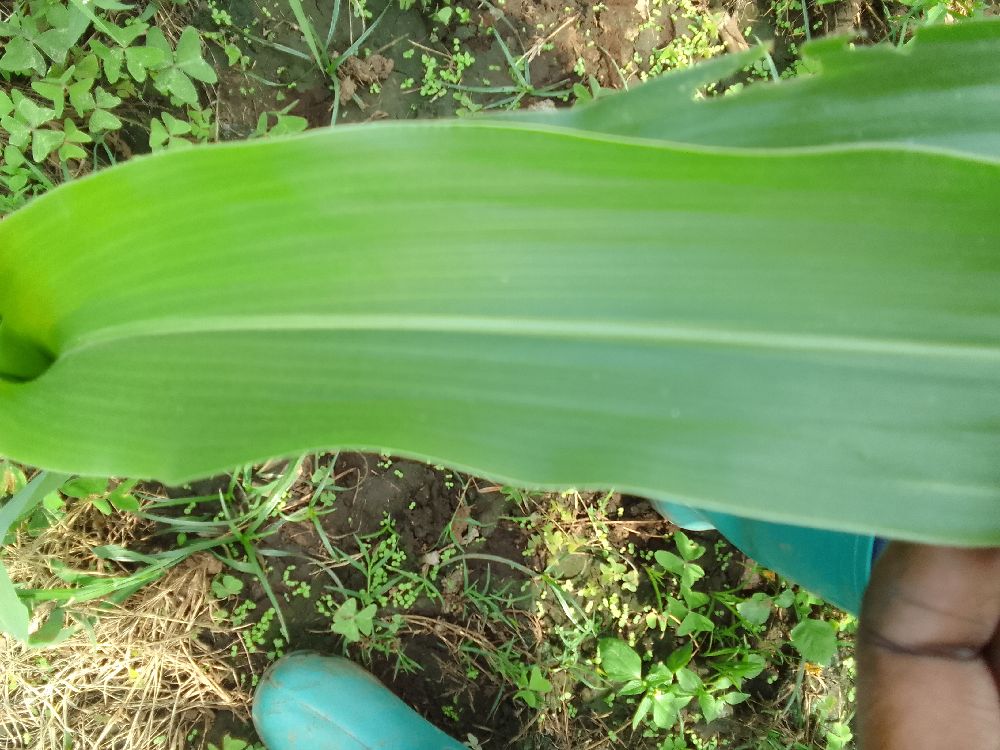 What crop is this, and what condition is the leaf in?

maize, healthy
